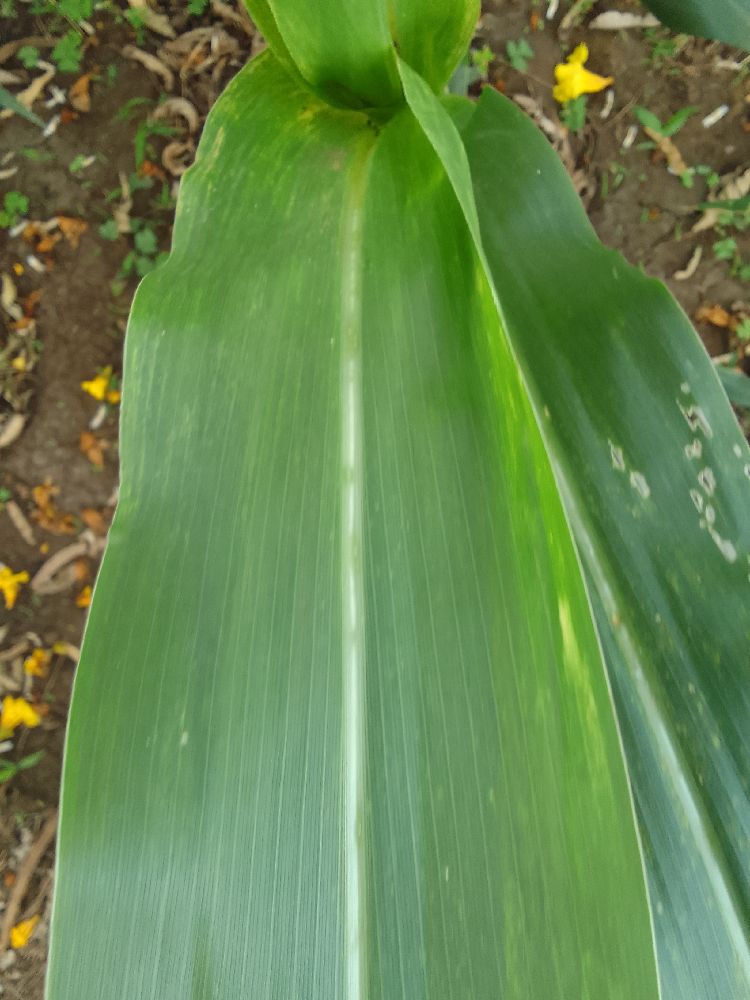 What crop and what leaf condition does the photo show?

maize, healthy
